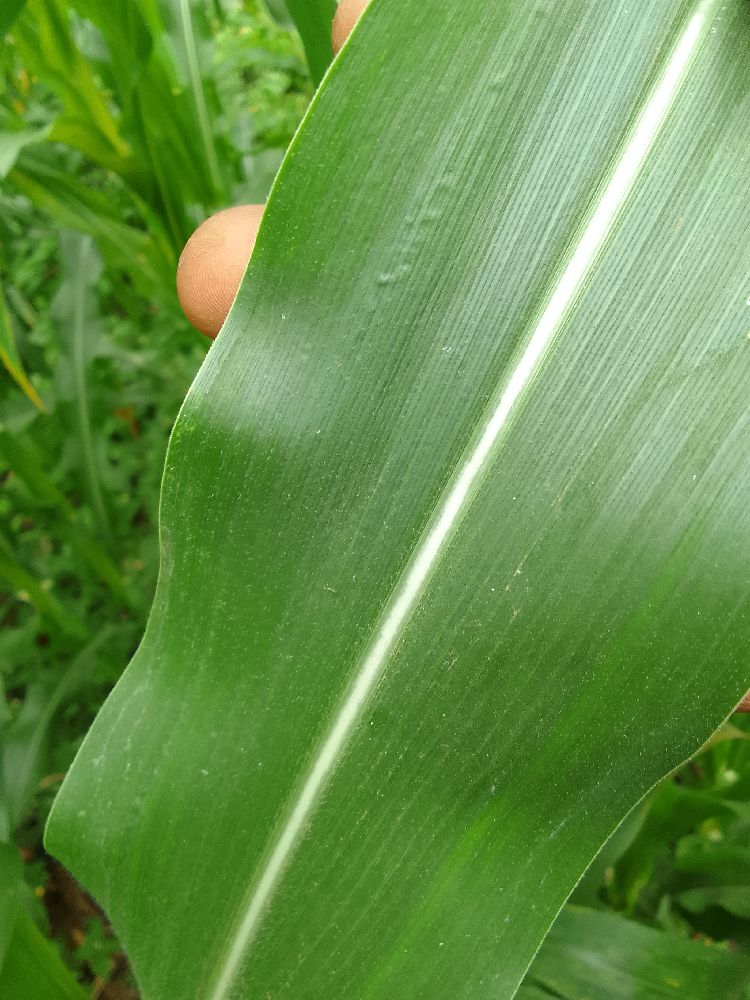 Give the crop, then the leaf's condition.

maize, healthy
